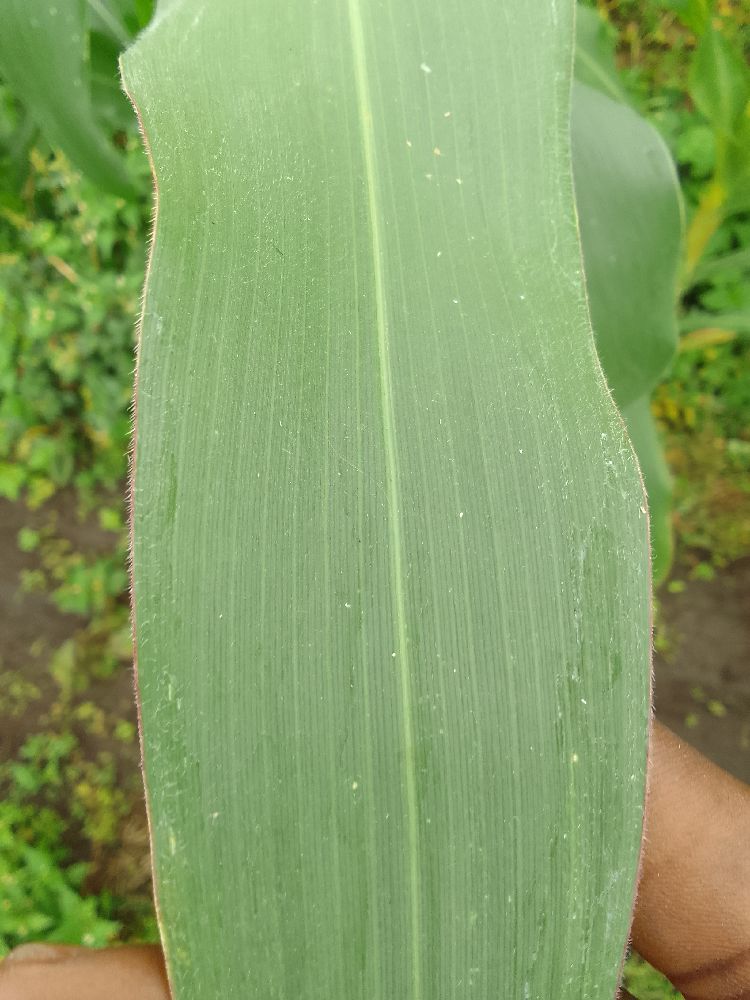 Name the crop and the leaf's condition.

maize, healthy
